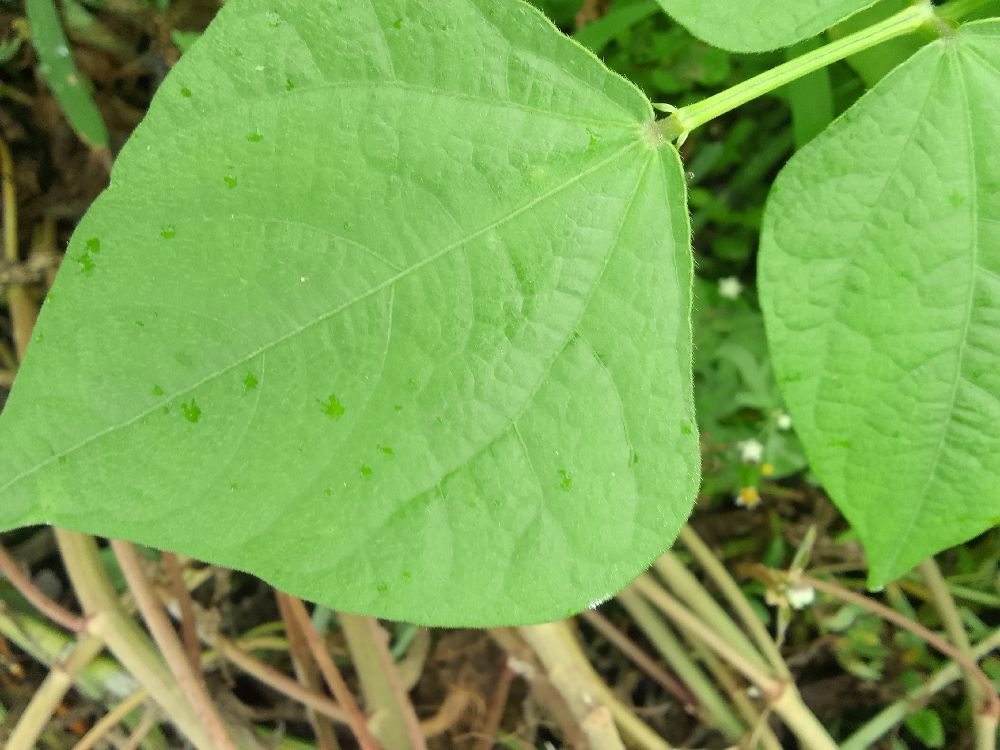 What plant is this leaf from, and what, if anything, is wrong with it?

common bean, healthy
